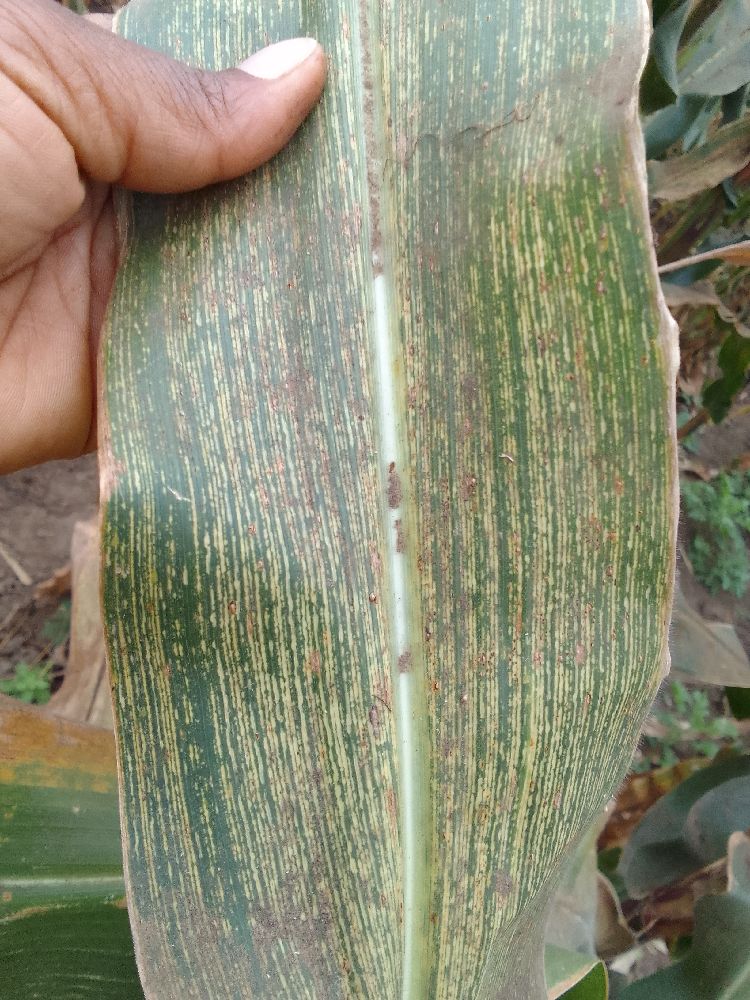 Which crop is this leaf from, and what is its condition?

maize, maize streak virus
